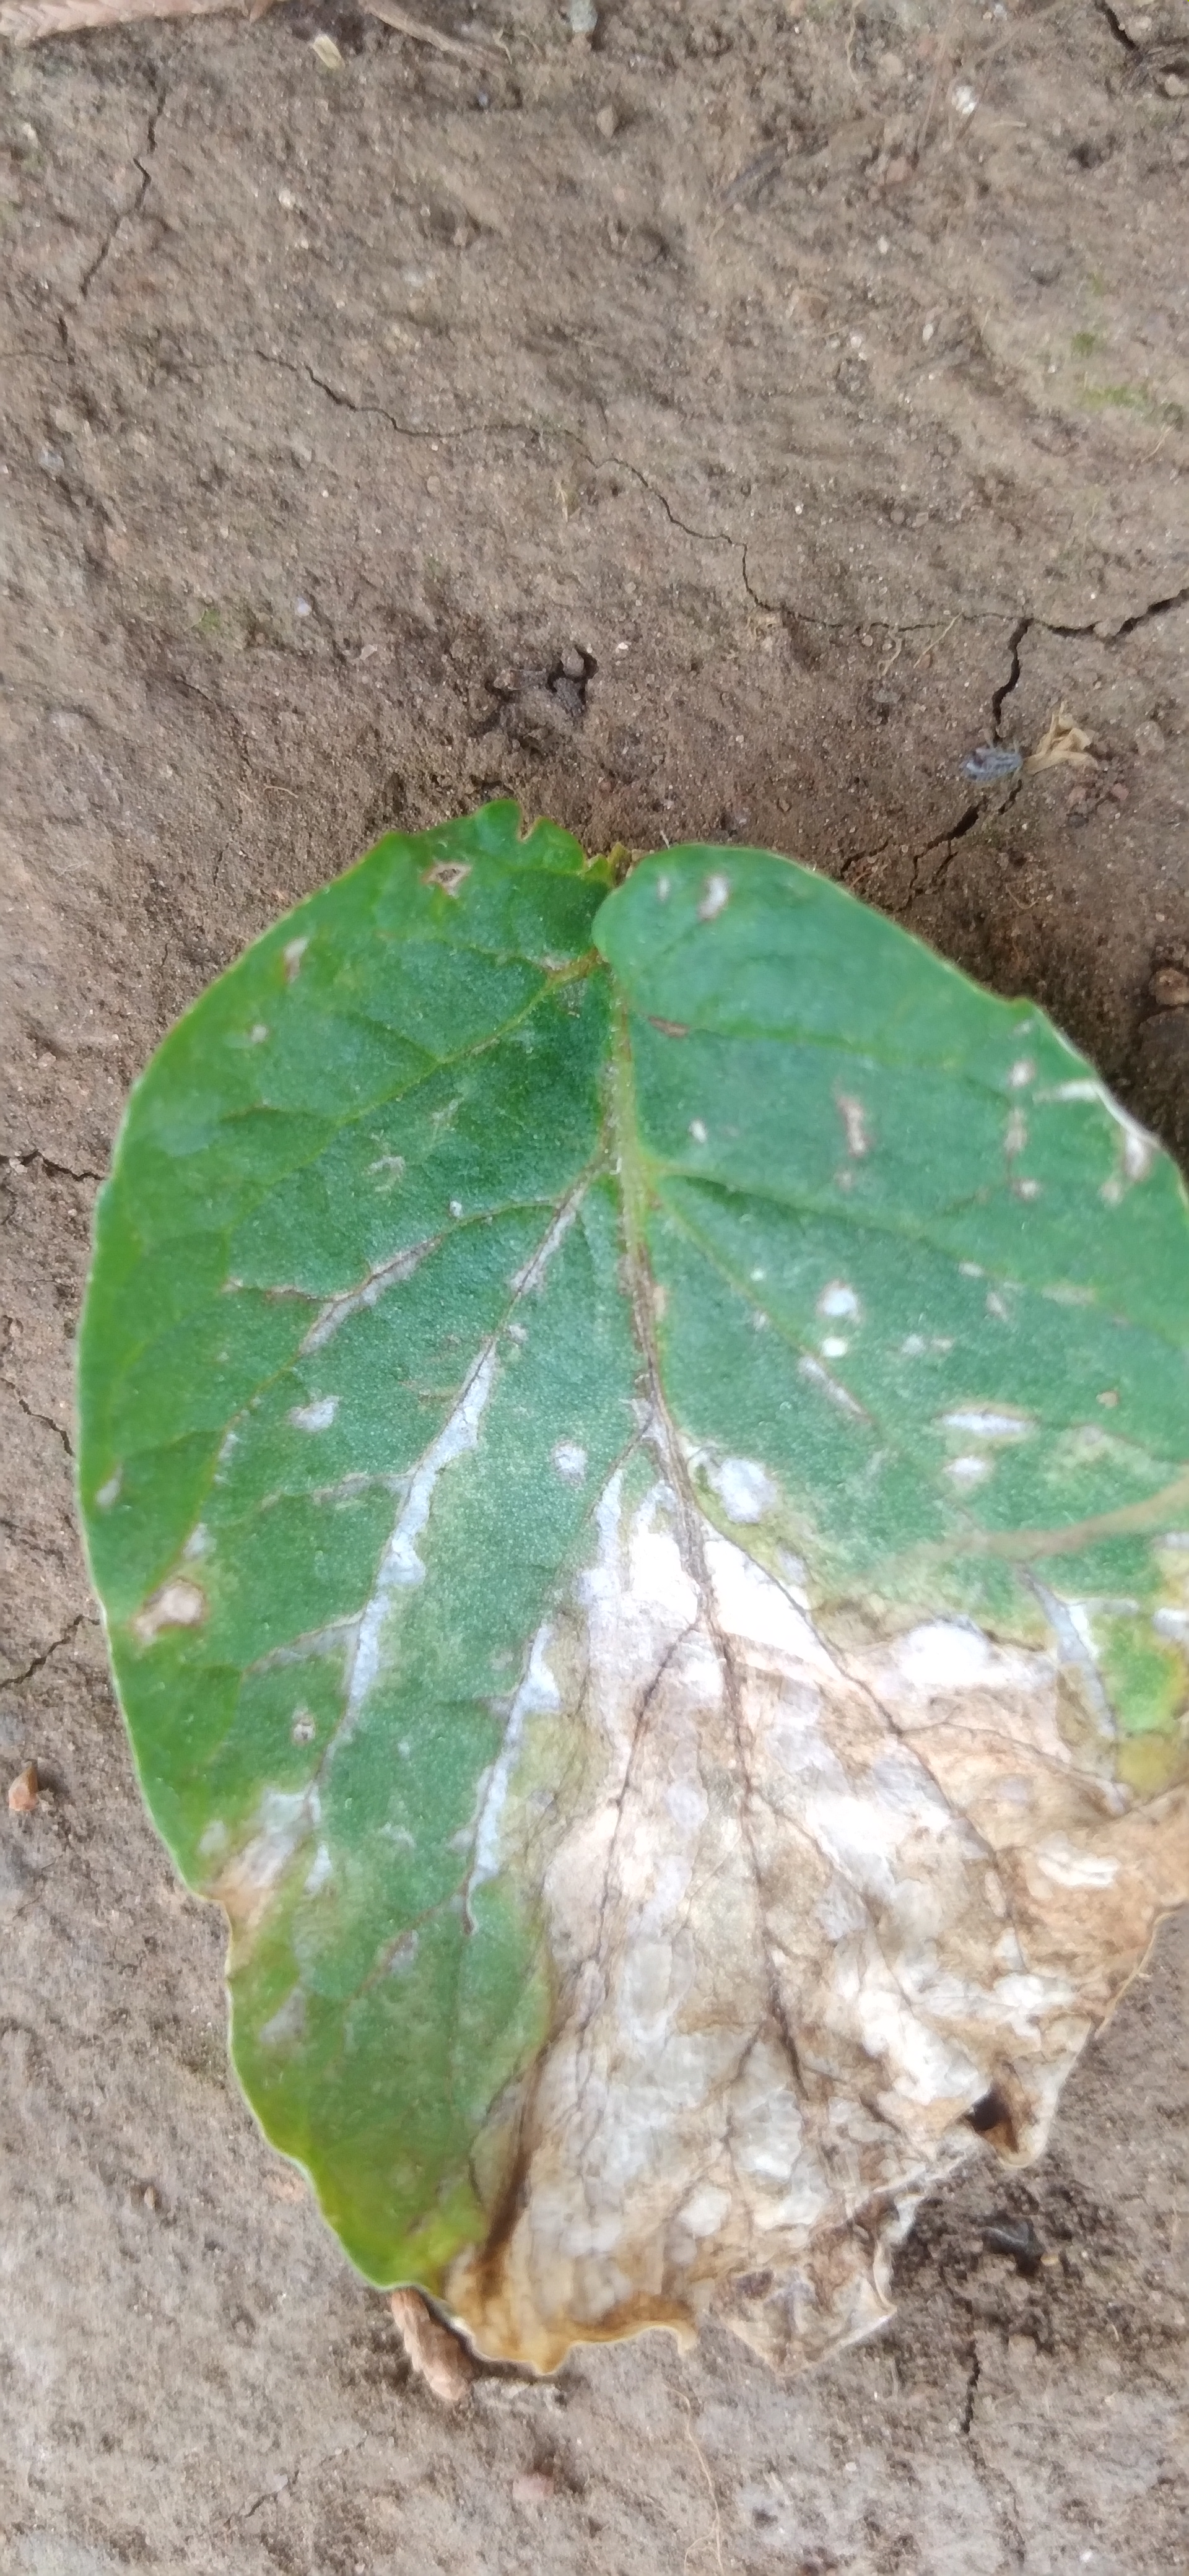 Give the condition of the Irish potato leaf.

early blight
